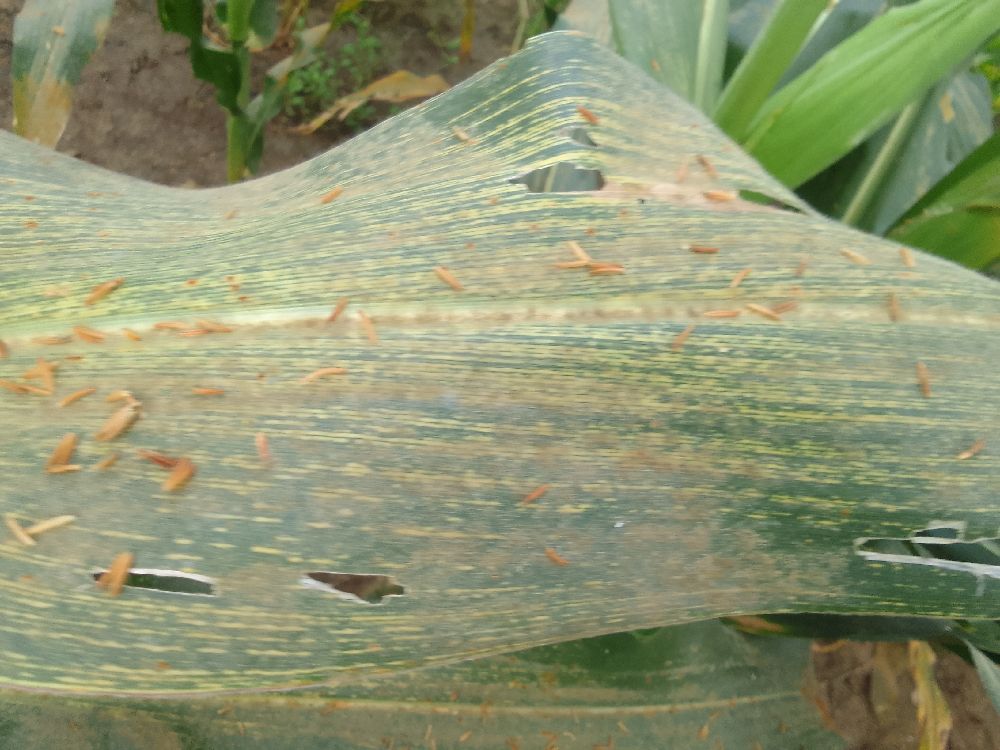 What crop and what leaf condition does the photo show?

maize, maize streak virus
